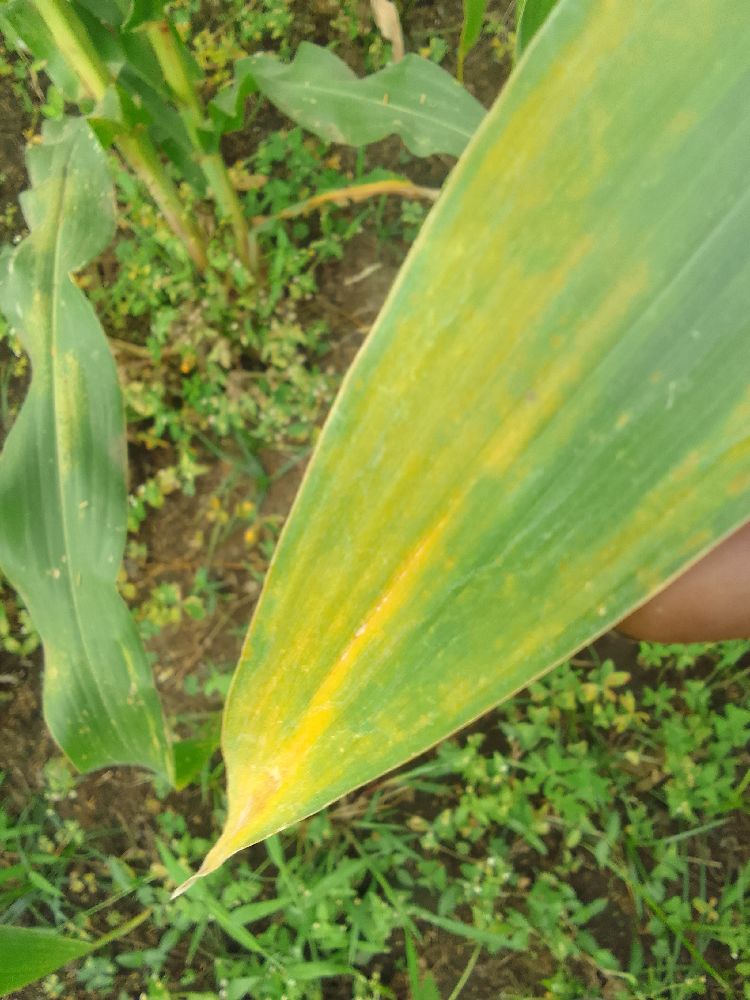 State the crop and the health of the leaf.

maize, maize lethal necrosis
